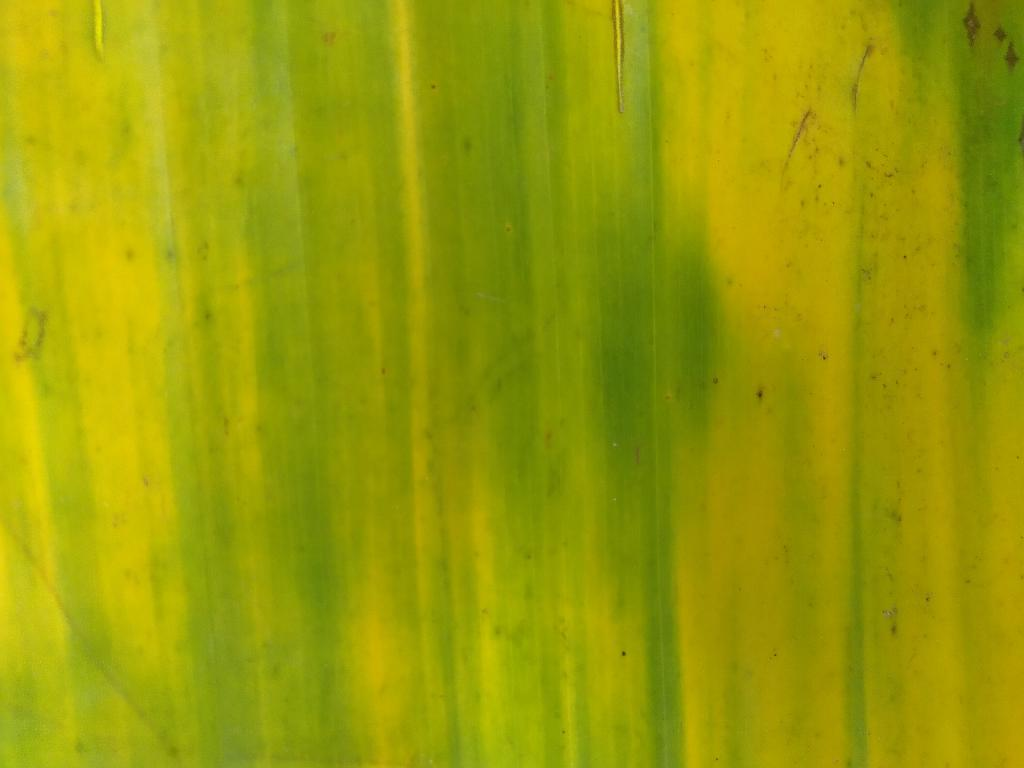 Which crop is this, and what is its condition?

banana, fusarium wilt race 1
